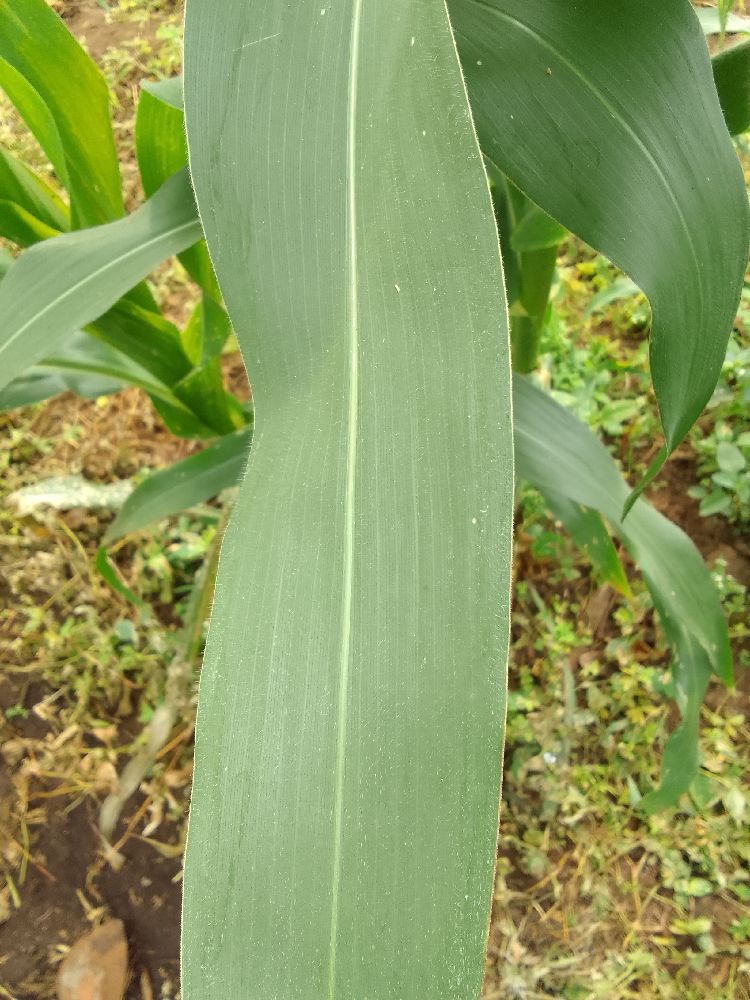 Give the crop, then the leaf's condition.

maize, healthy
